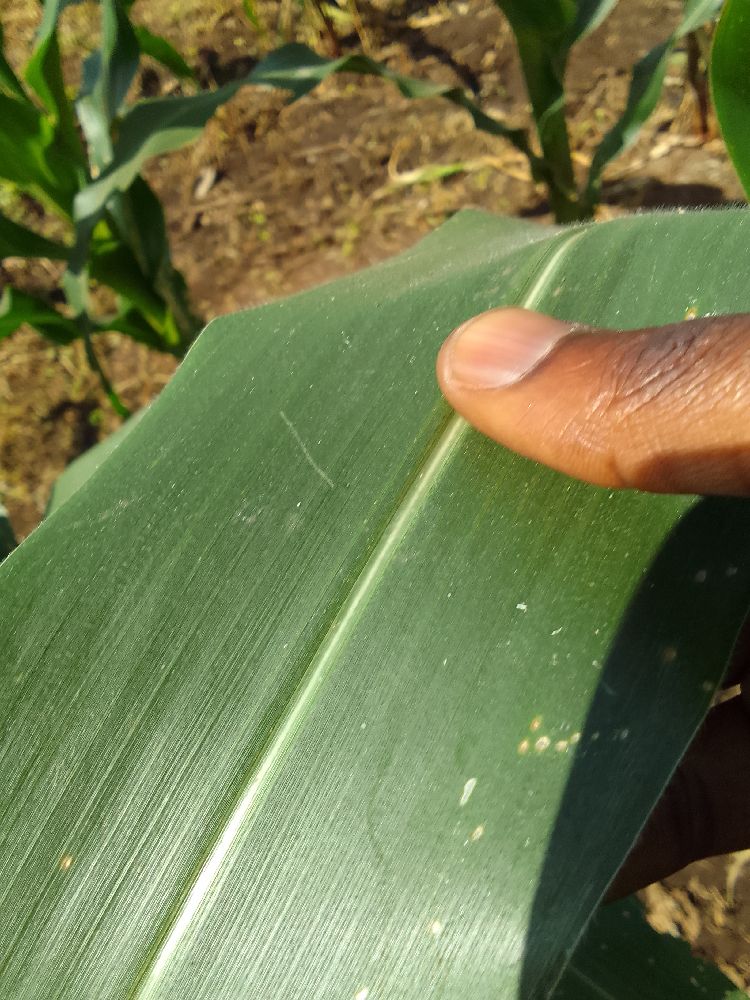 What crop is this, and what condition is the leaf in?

maize, healthy
